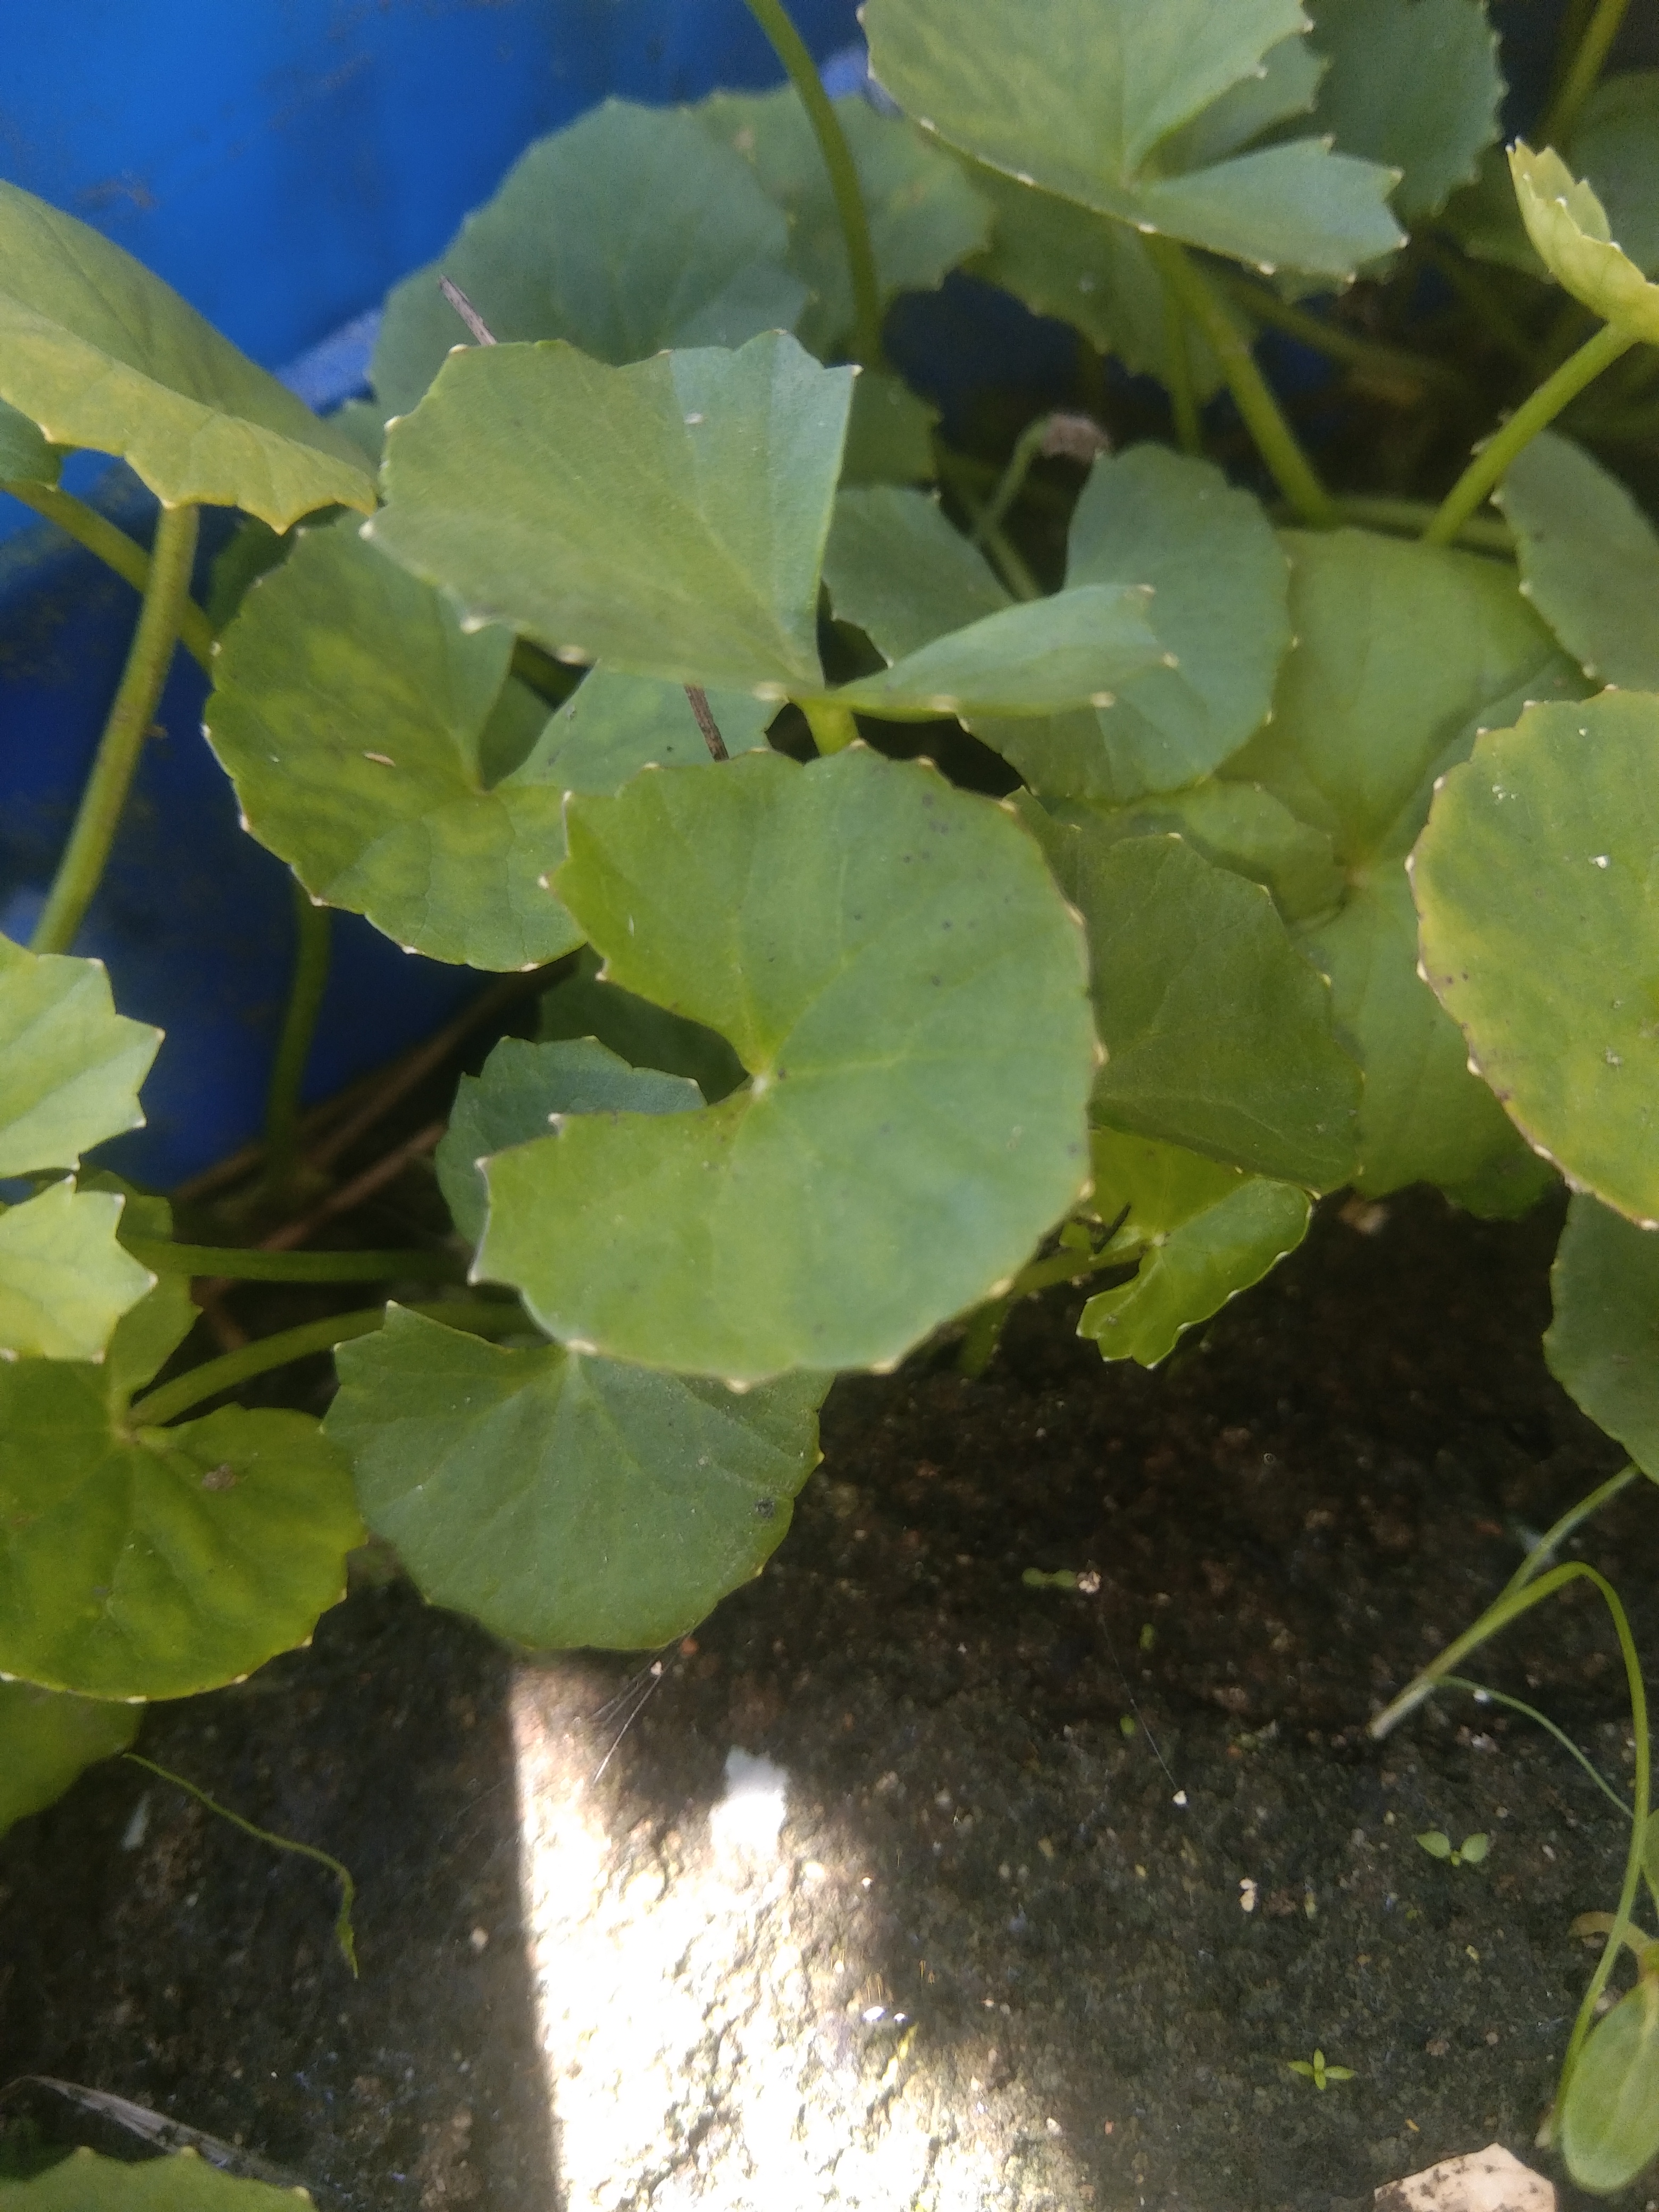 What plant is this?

thankuni
